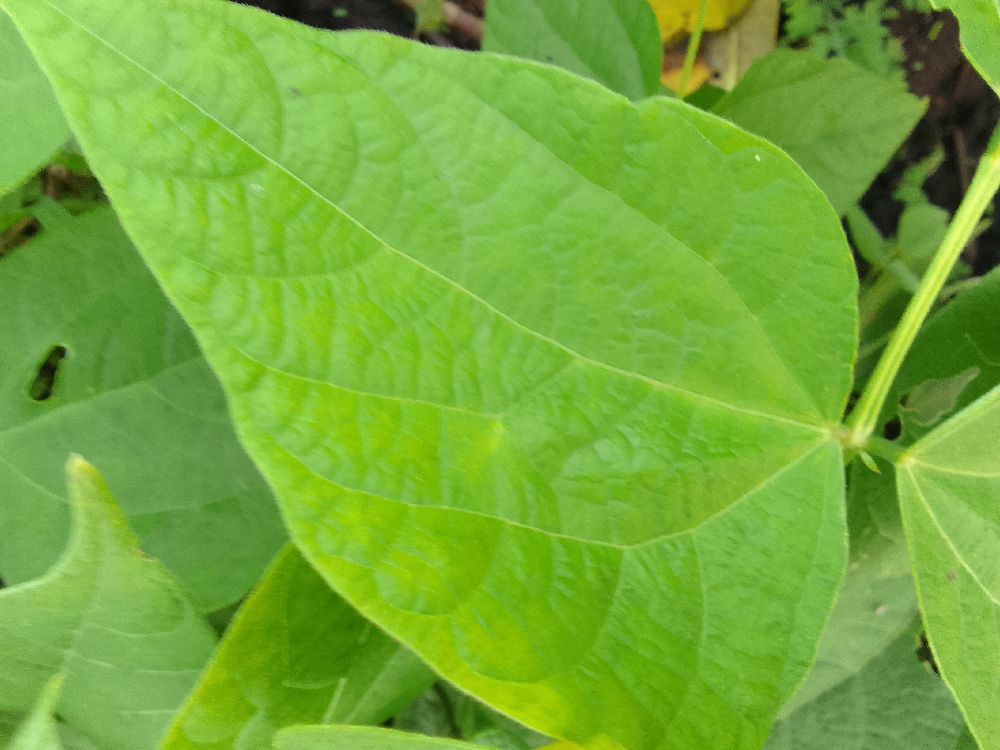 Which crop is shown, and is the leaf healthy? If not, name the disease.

common bean, healthy
